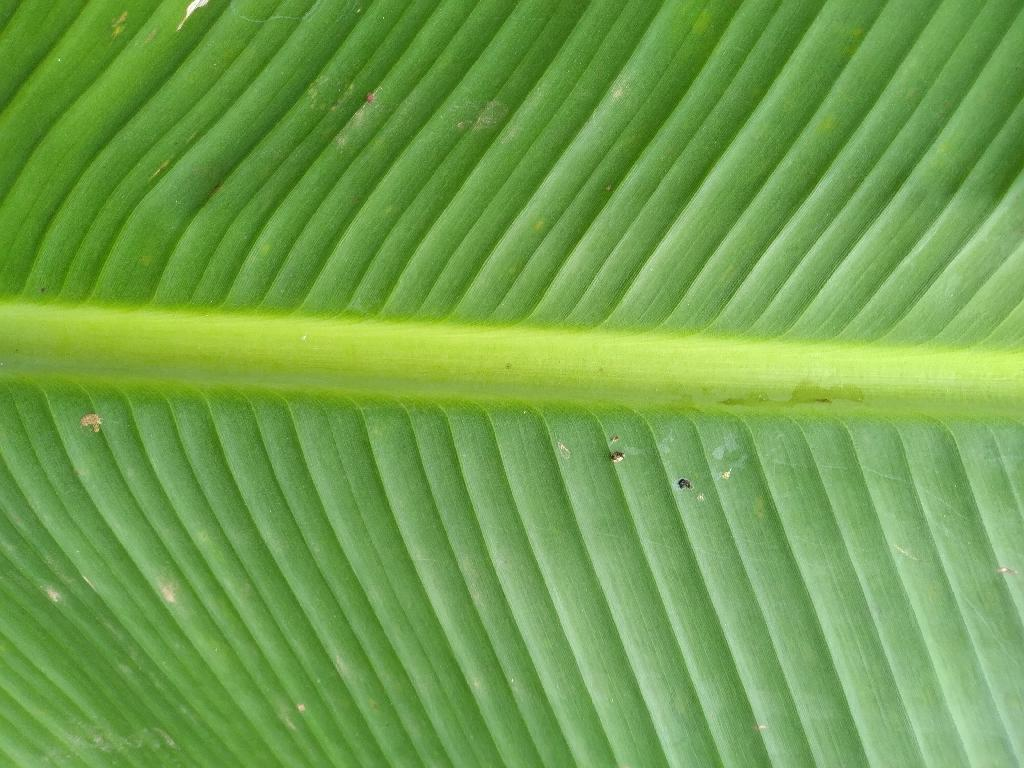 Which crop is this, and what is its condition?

banana, healthy
